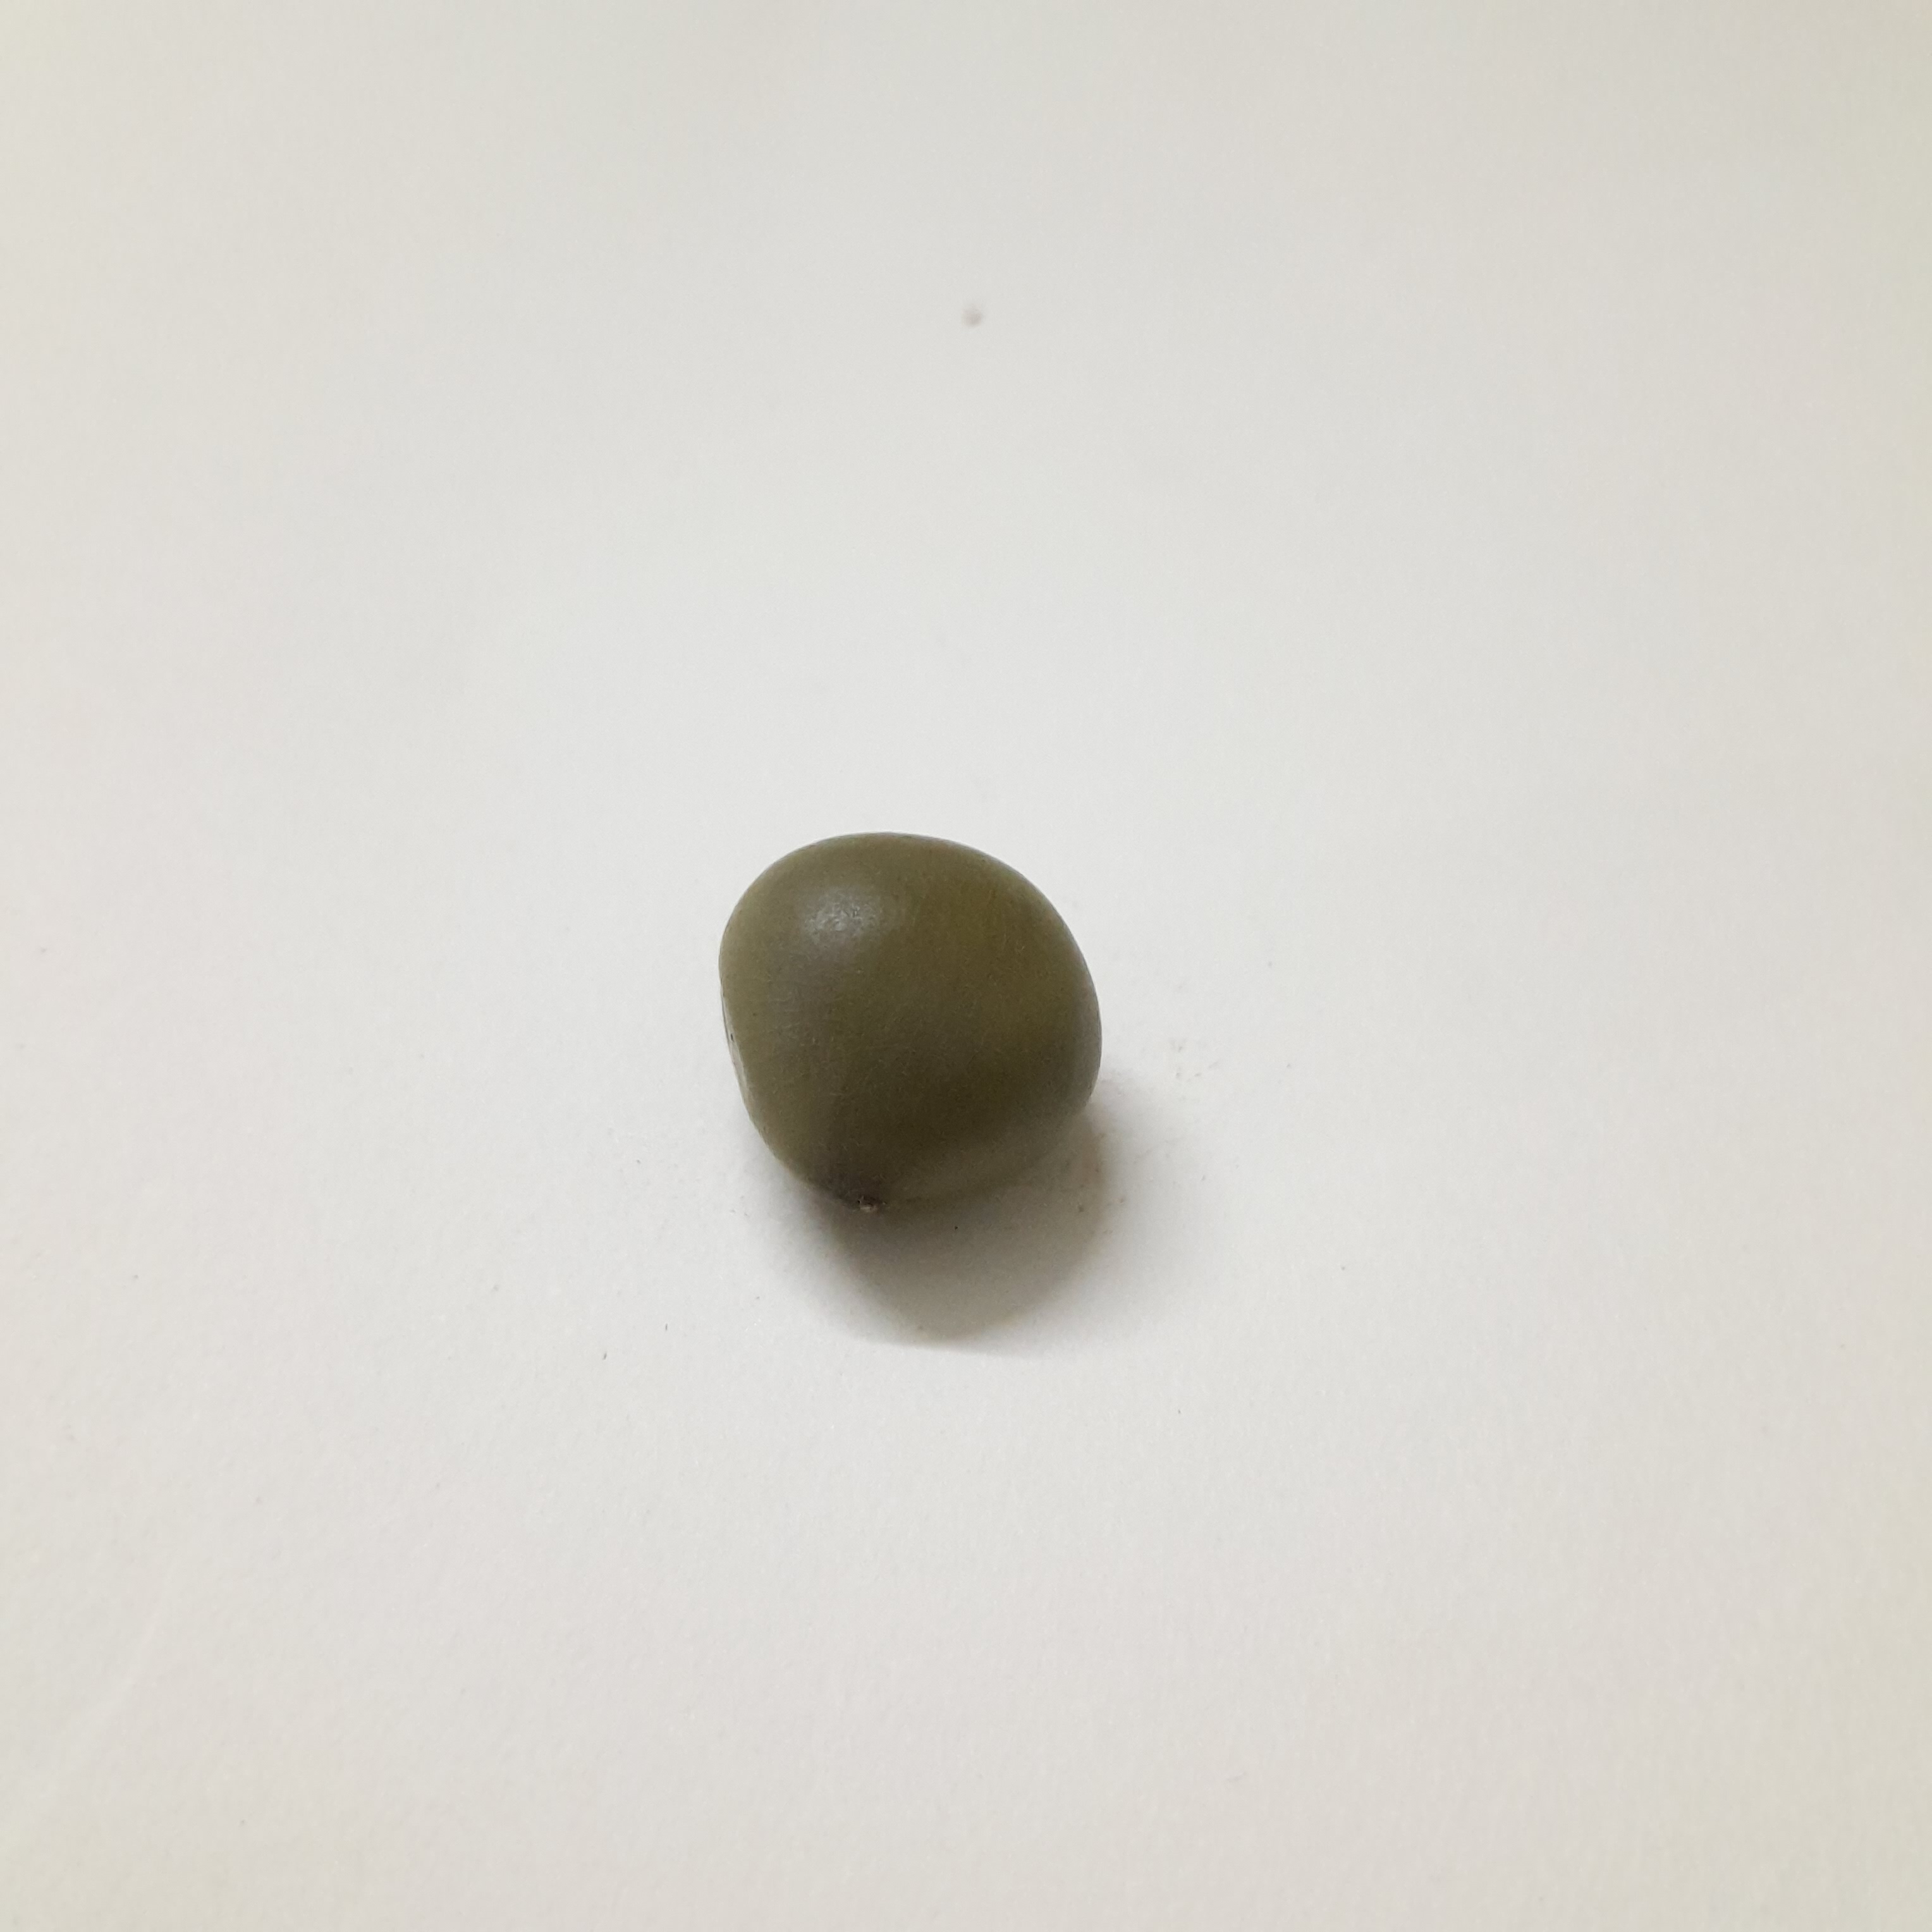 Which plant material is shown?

sagargota
